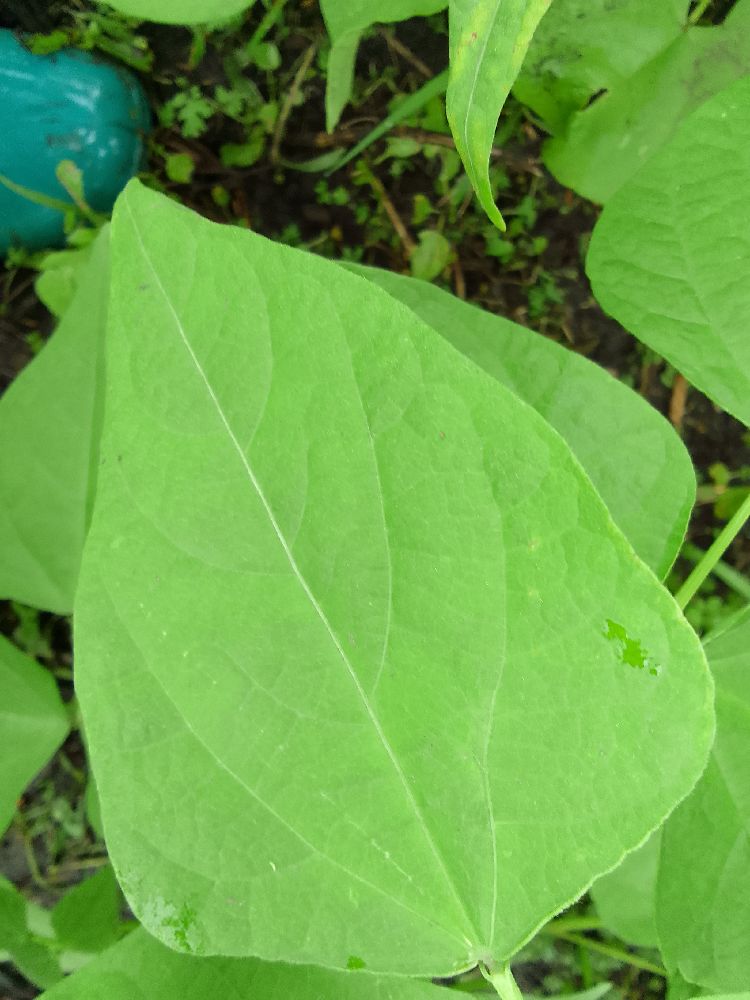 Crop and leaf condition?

common bean, healthy
